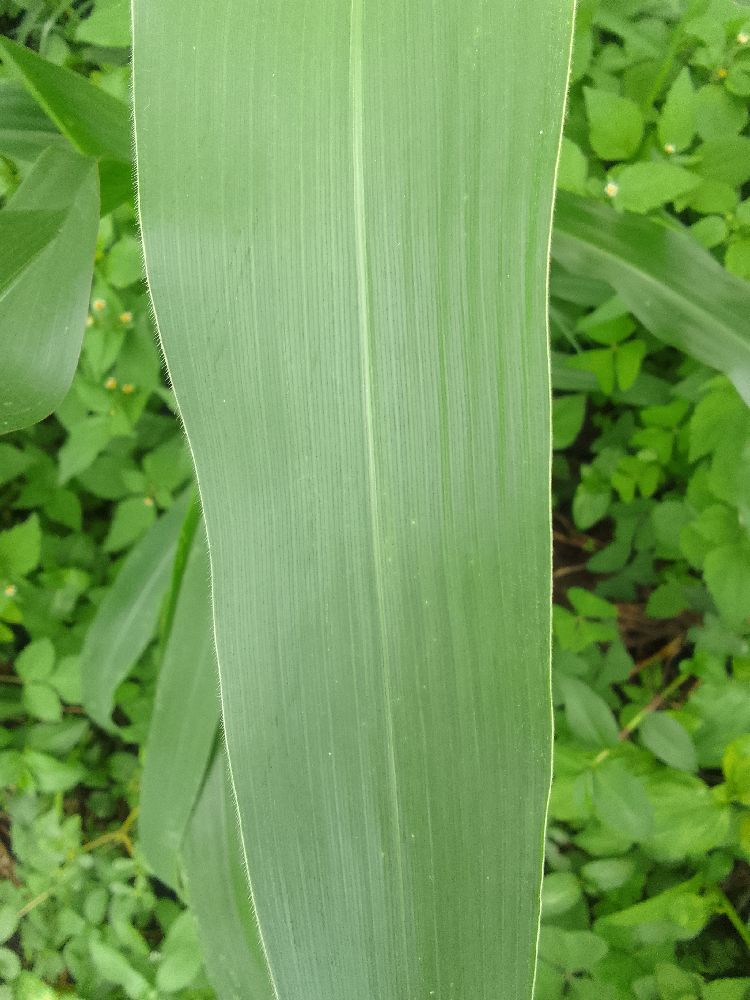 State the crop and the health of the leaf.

maize, healthy
